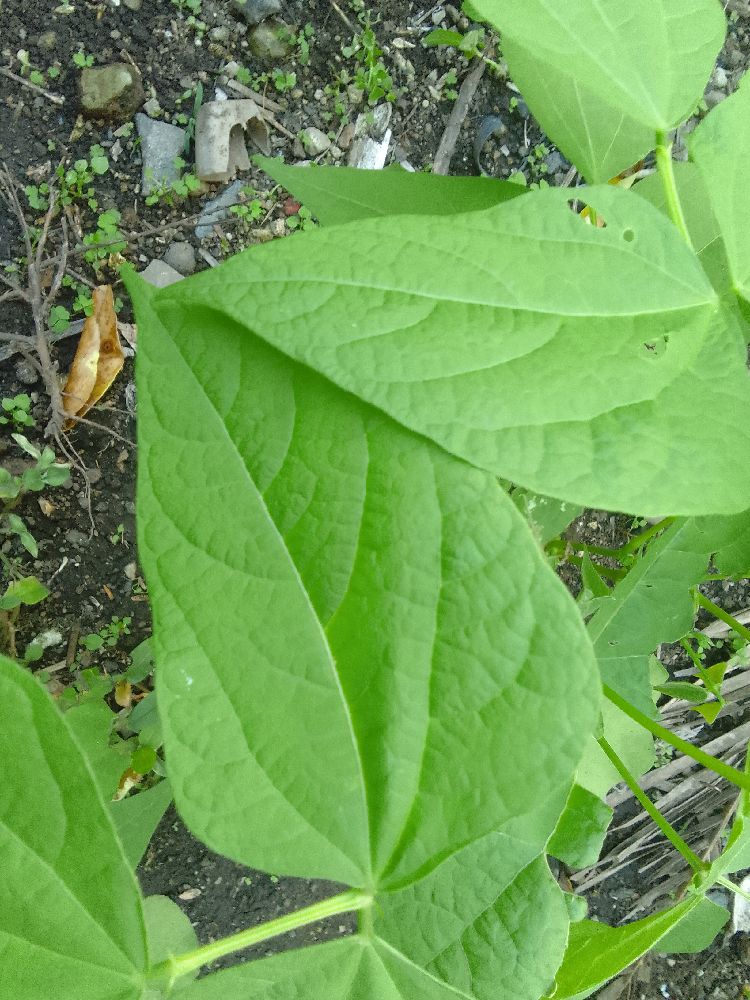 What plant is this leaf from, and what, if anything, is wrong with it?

common bean, healthy
